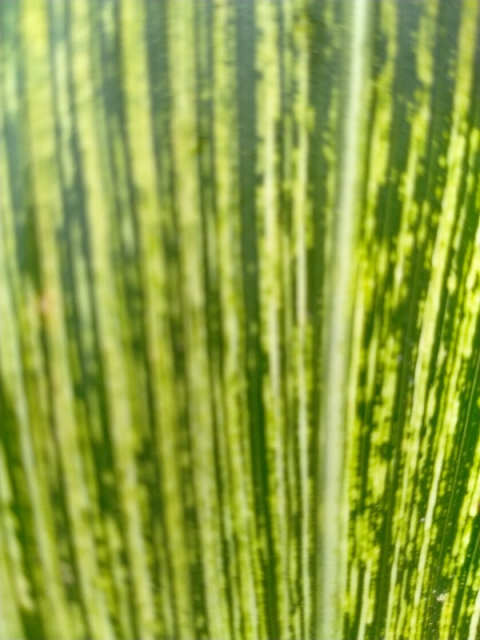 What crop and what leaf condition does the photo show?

maize, maize streak virus
